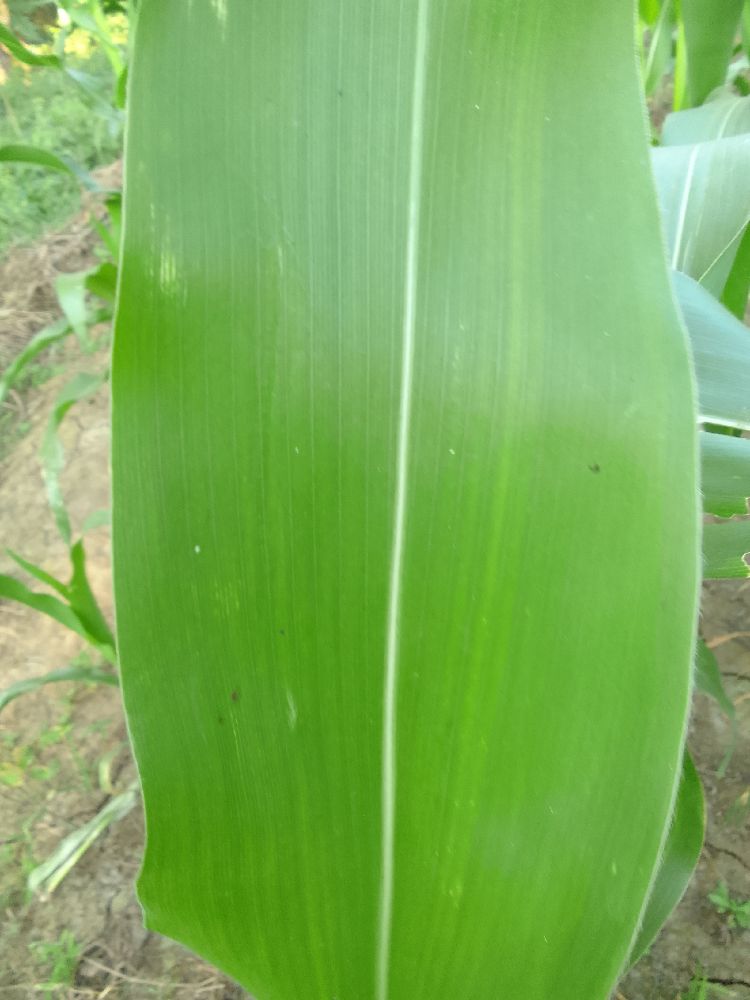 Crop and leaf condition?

maize, healthy
